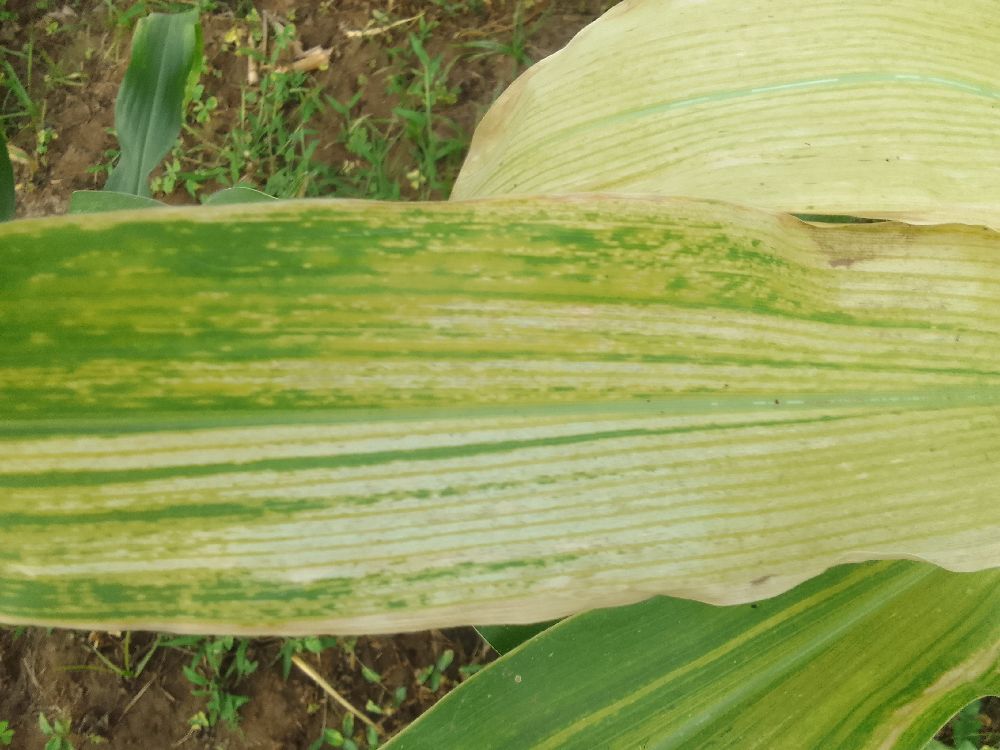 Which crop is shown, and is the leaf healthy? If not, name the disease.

maize, maize lethal necrosis
